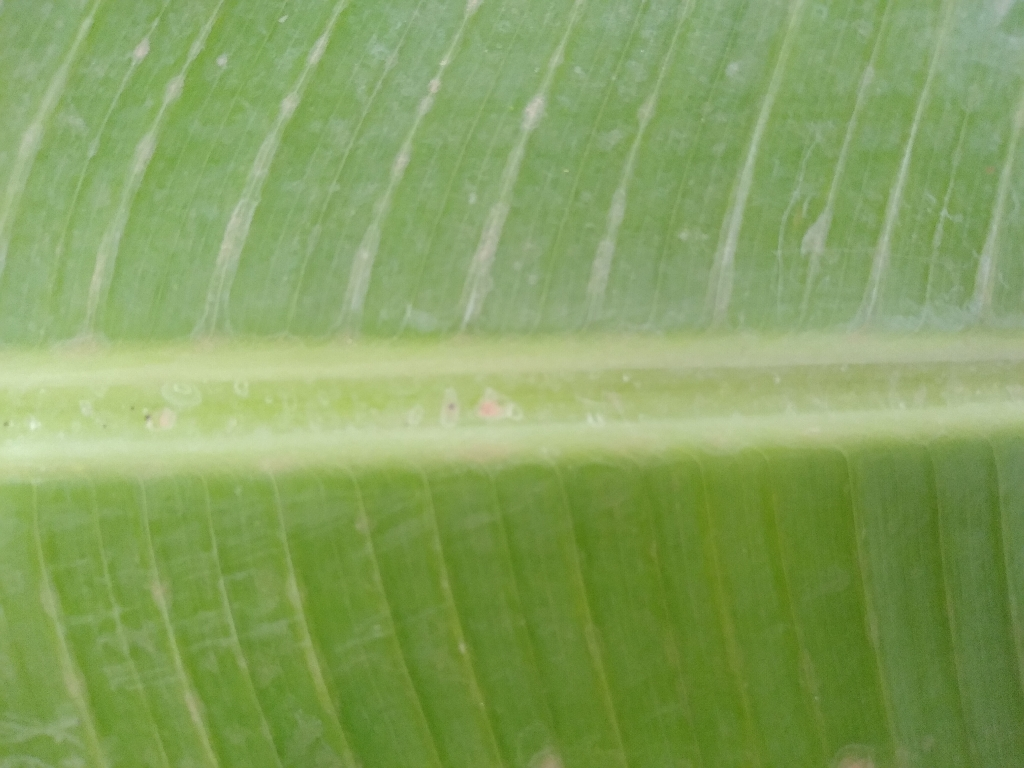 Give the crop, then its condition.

banana, healthy
